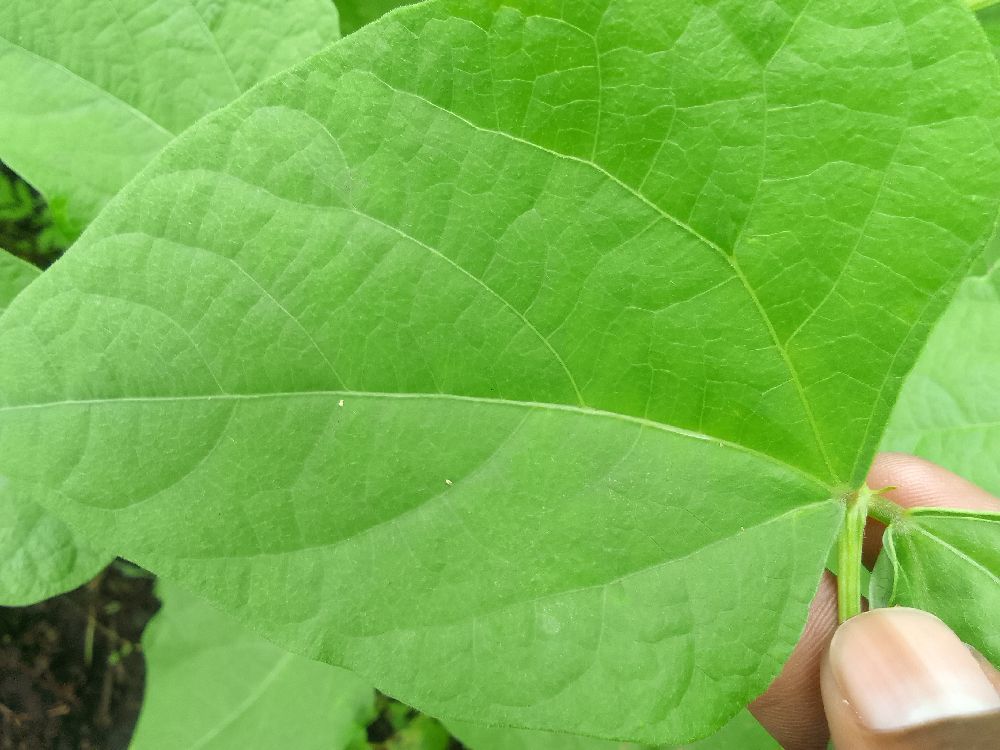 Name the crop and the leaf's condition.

common bean, healthy
